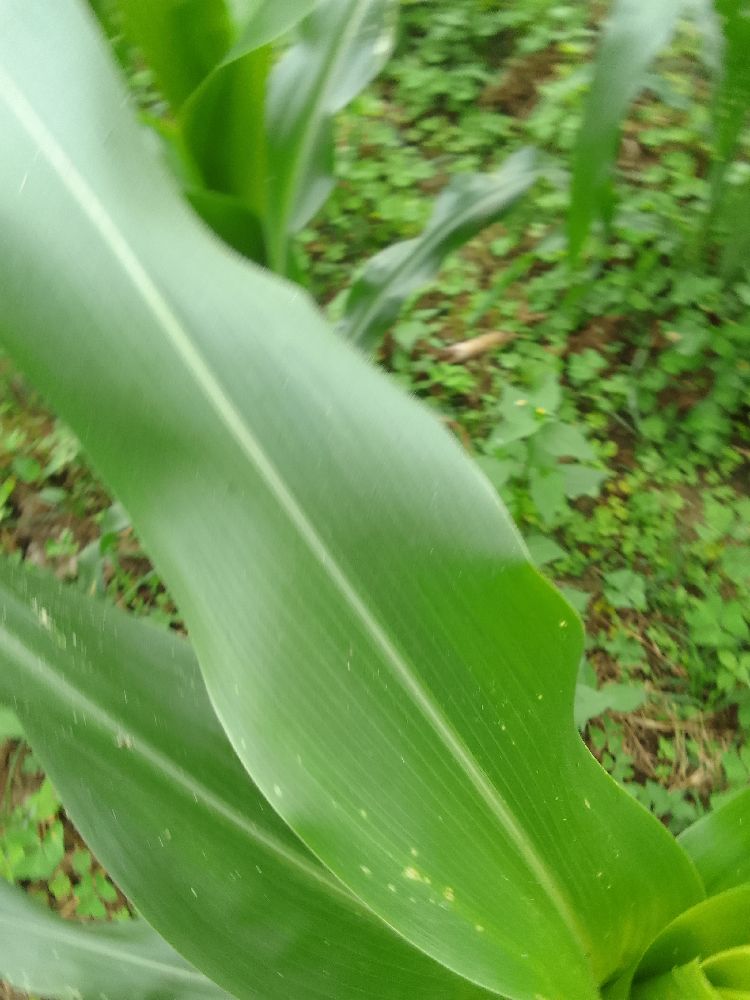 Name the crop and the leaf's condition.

maize, healthy
